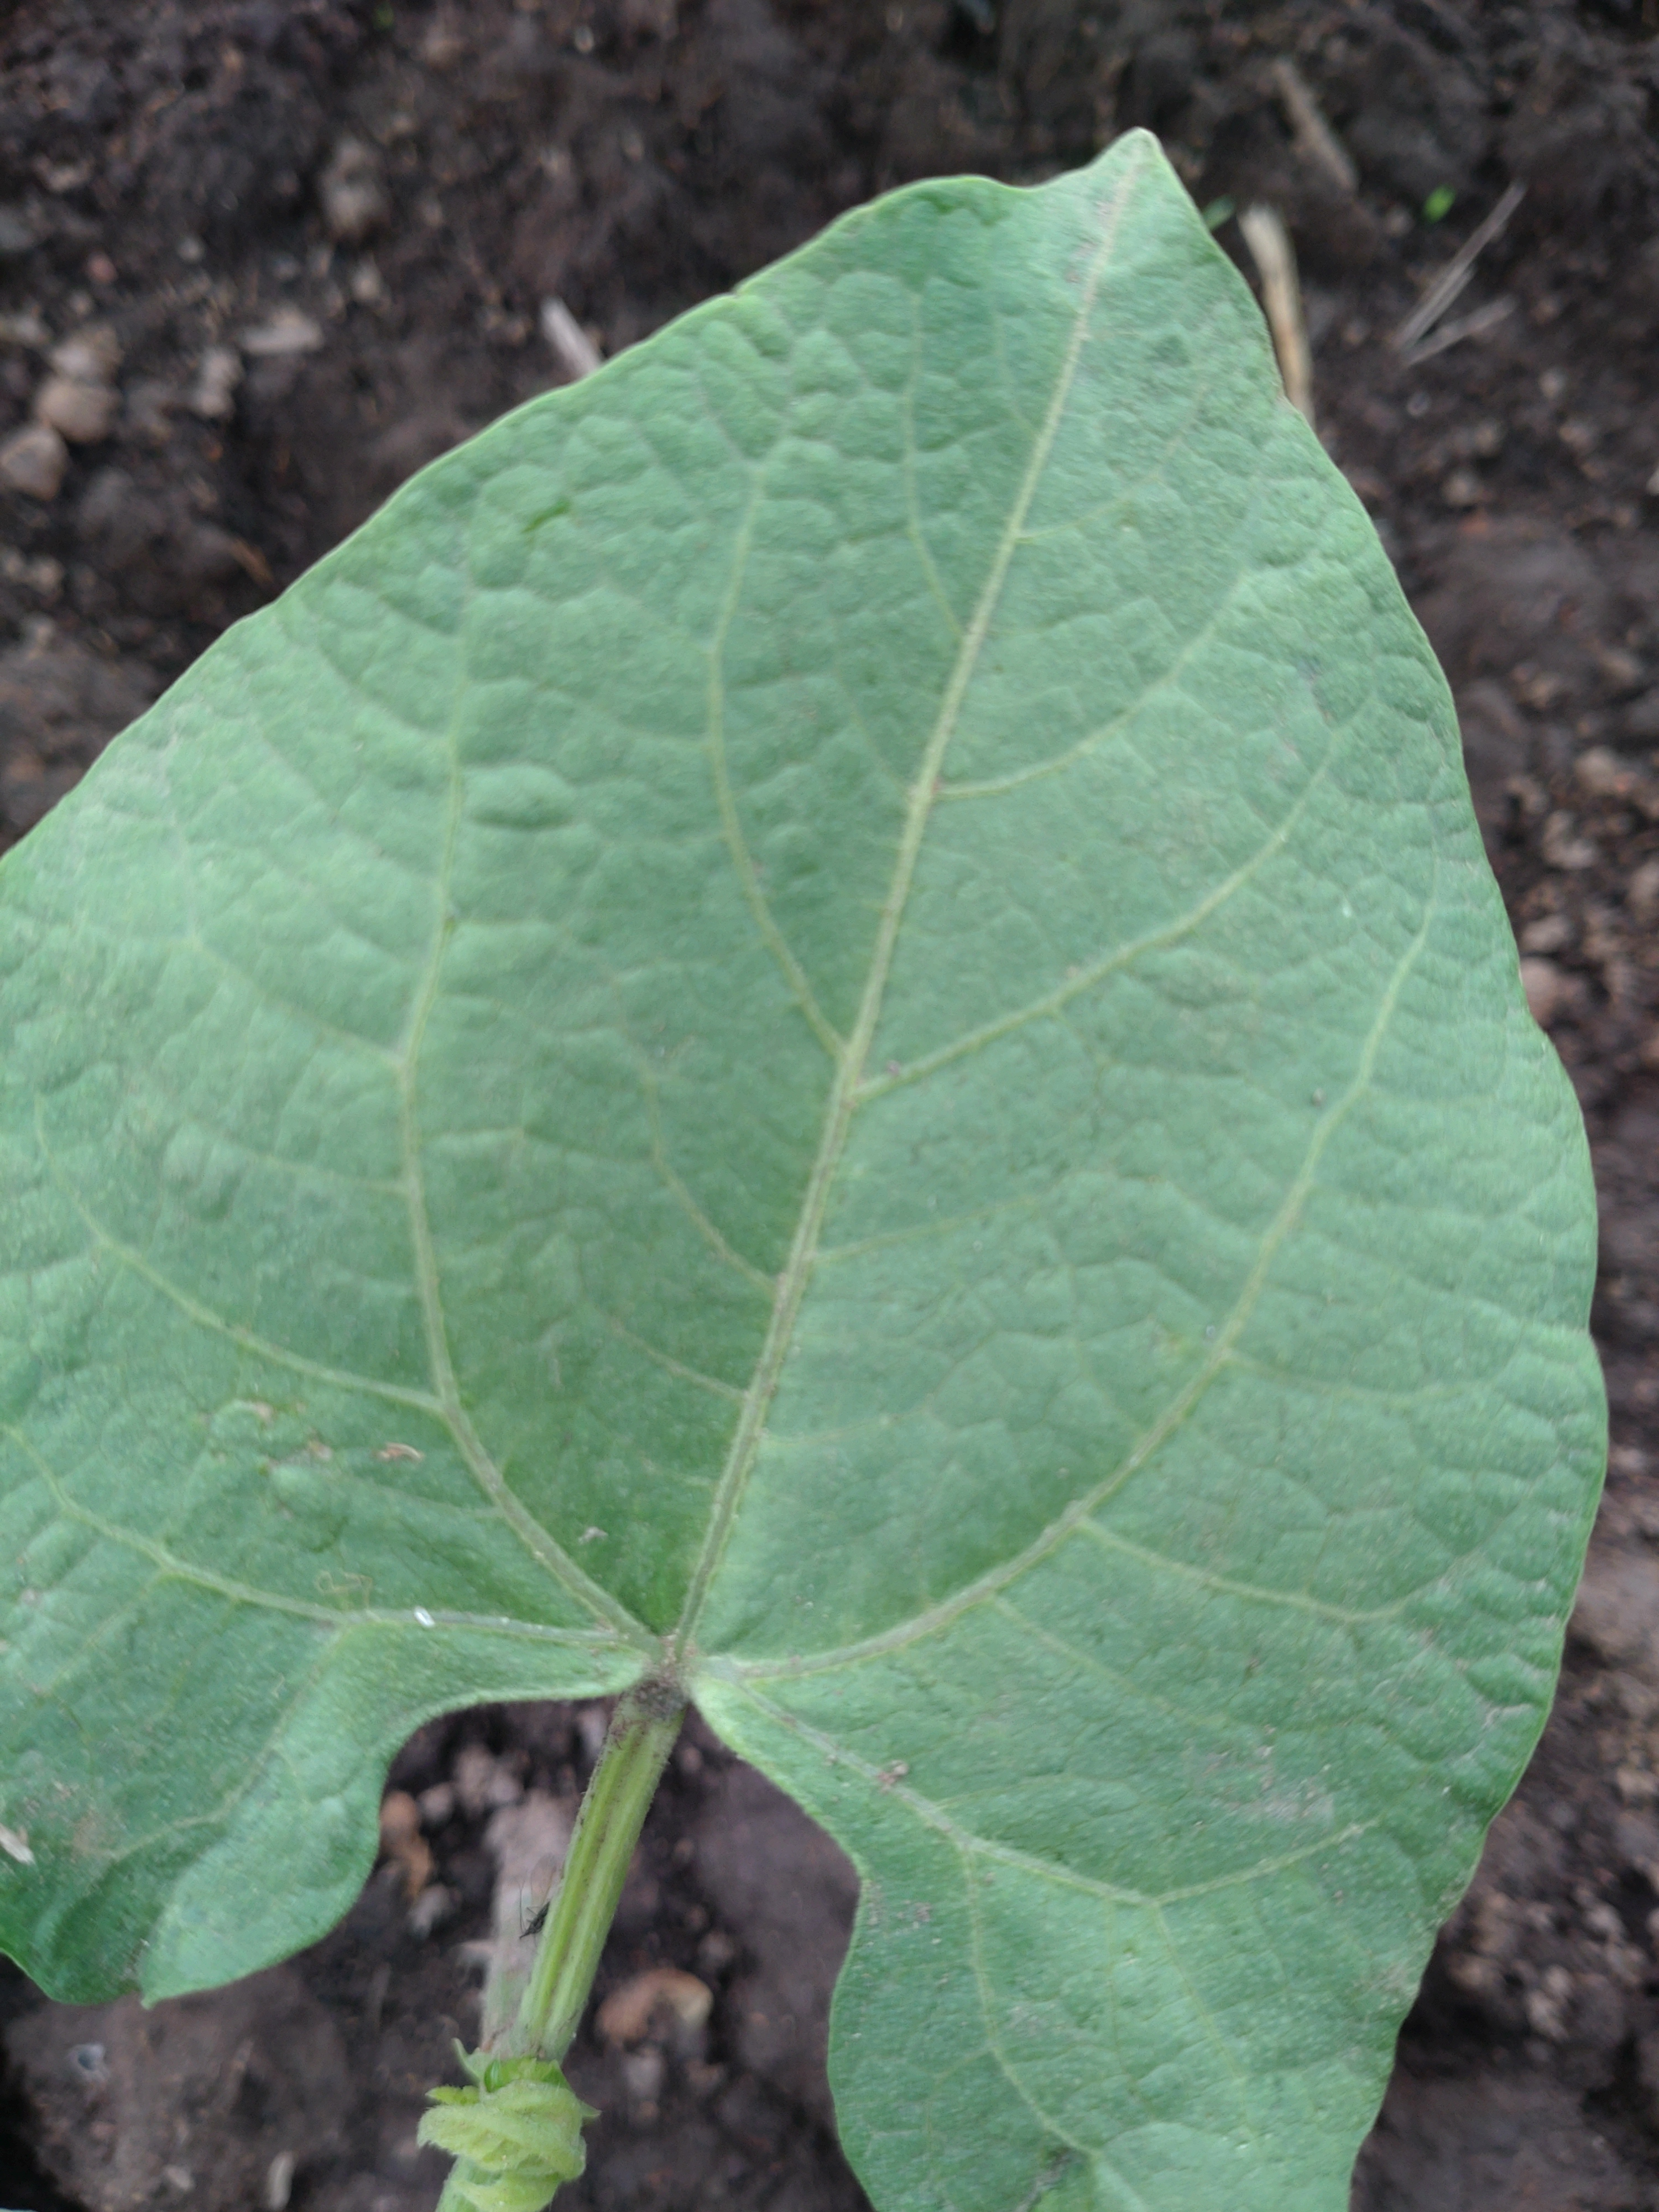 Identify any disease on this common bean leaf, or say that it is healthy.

healthy
